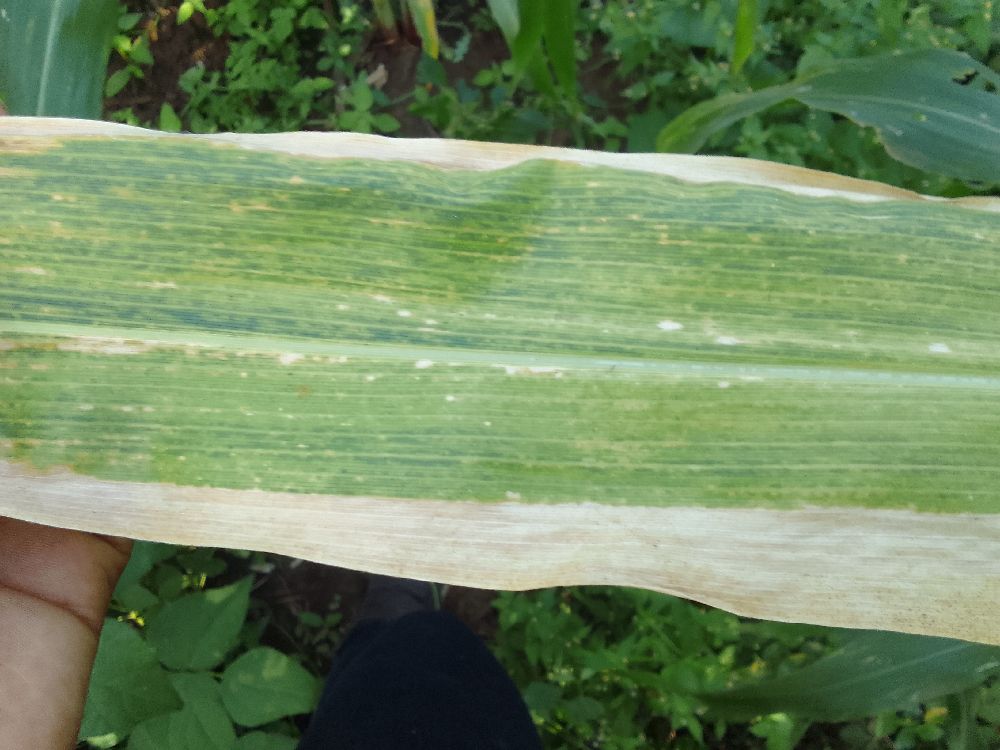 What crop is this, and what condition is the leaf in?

maize, maize lethal necrosis
